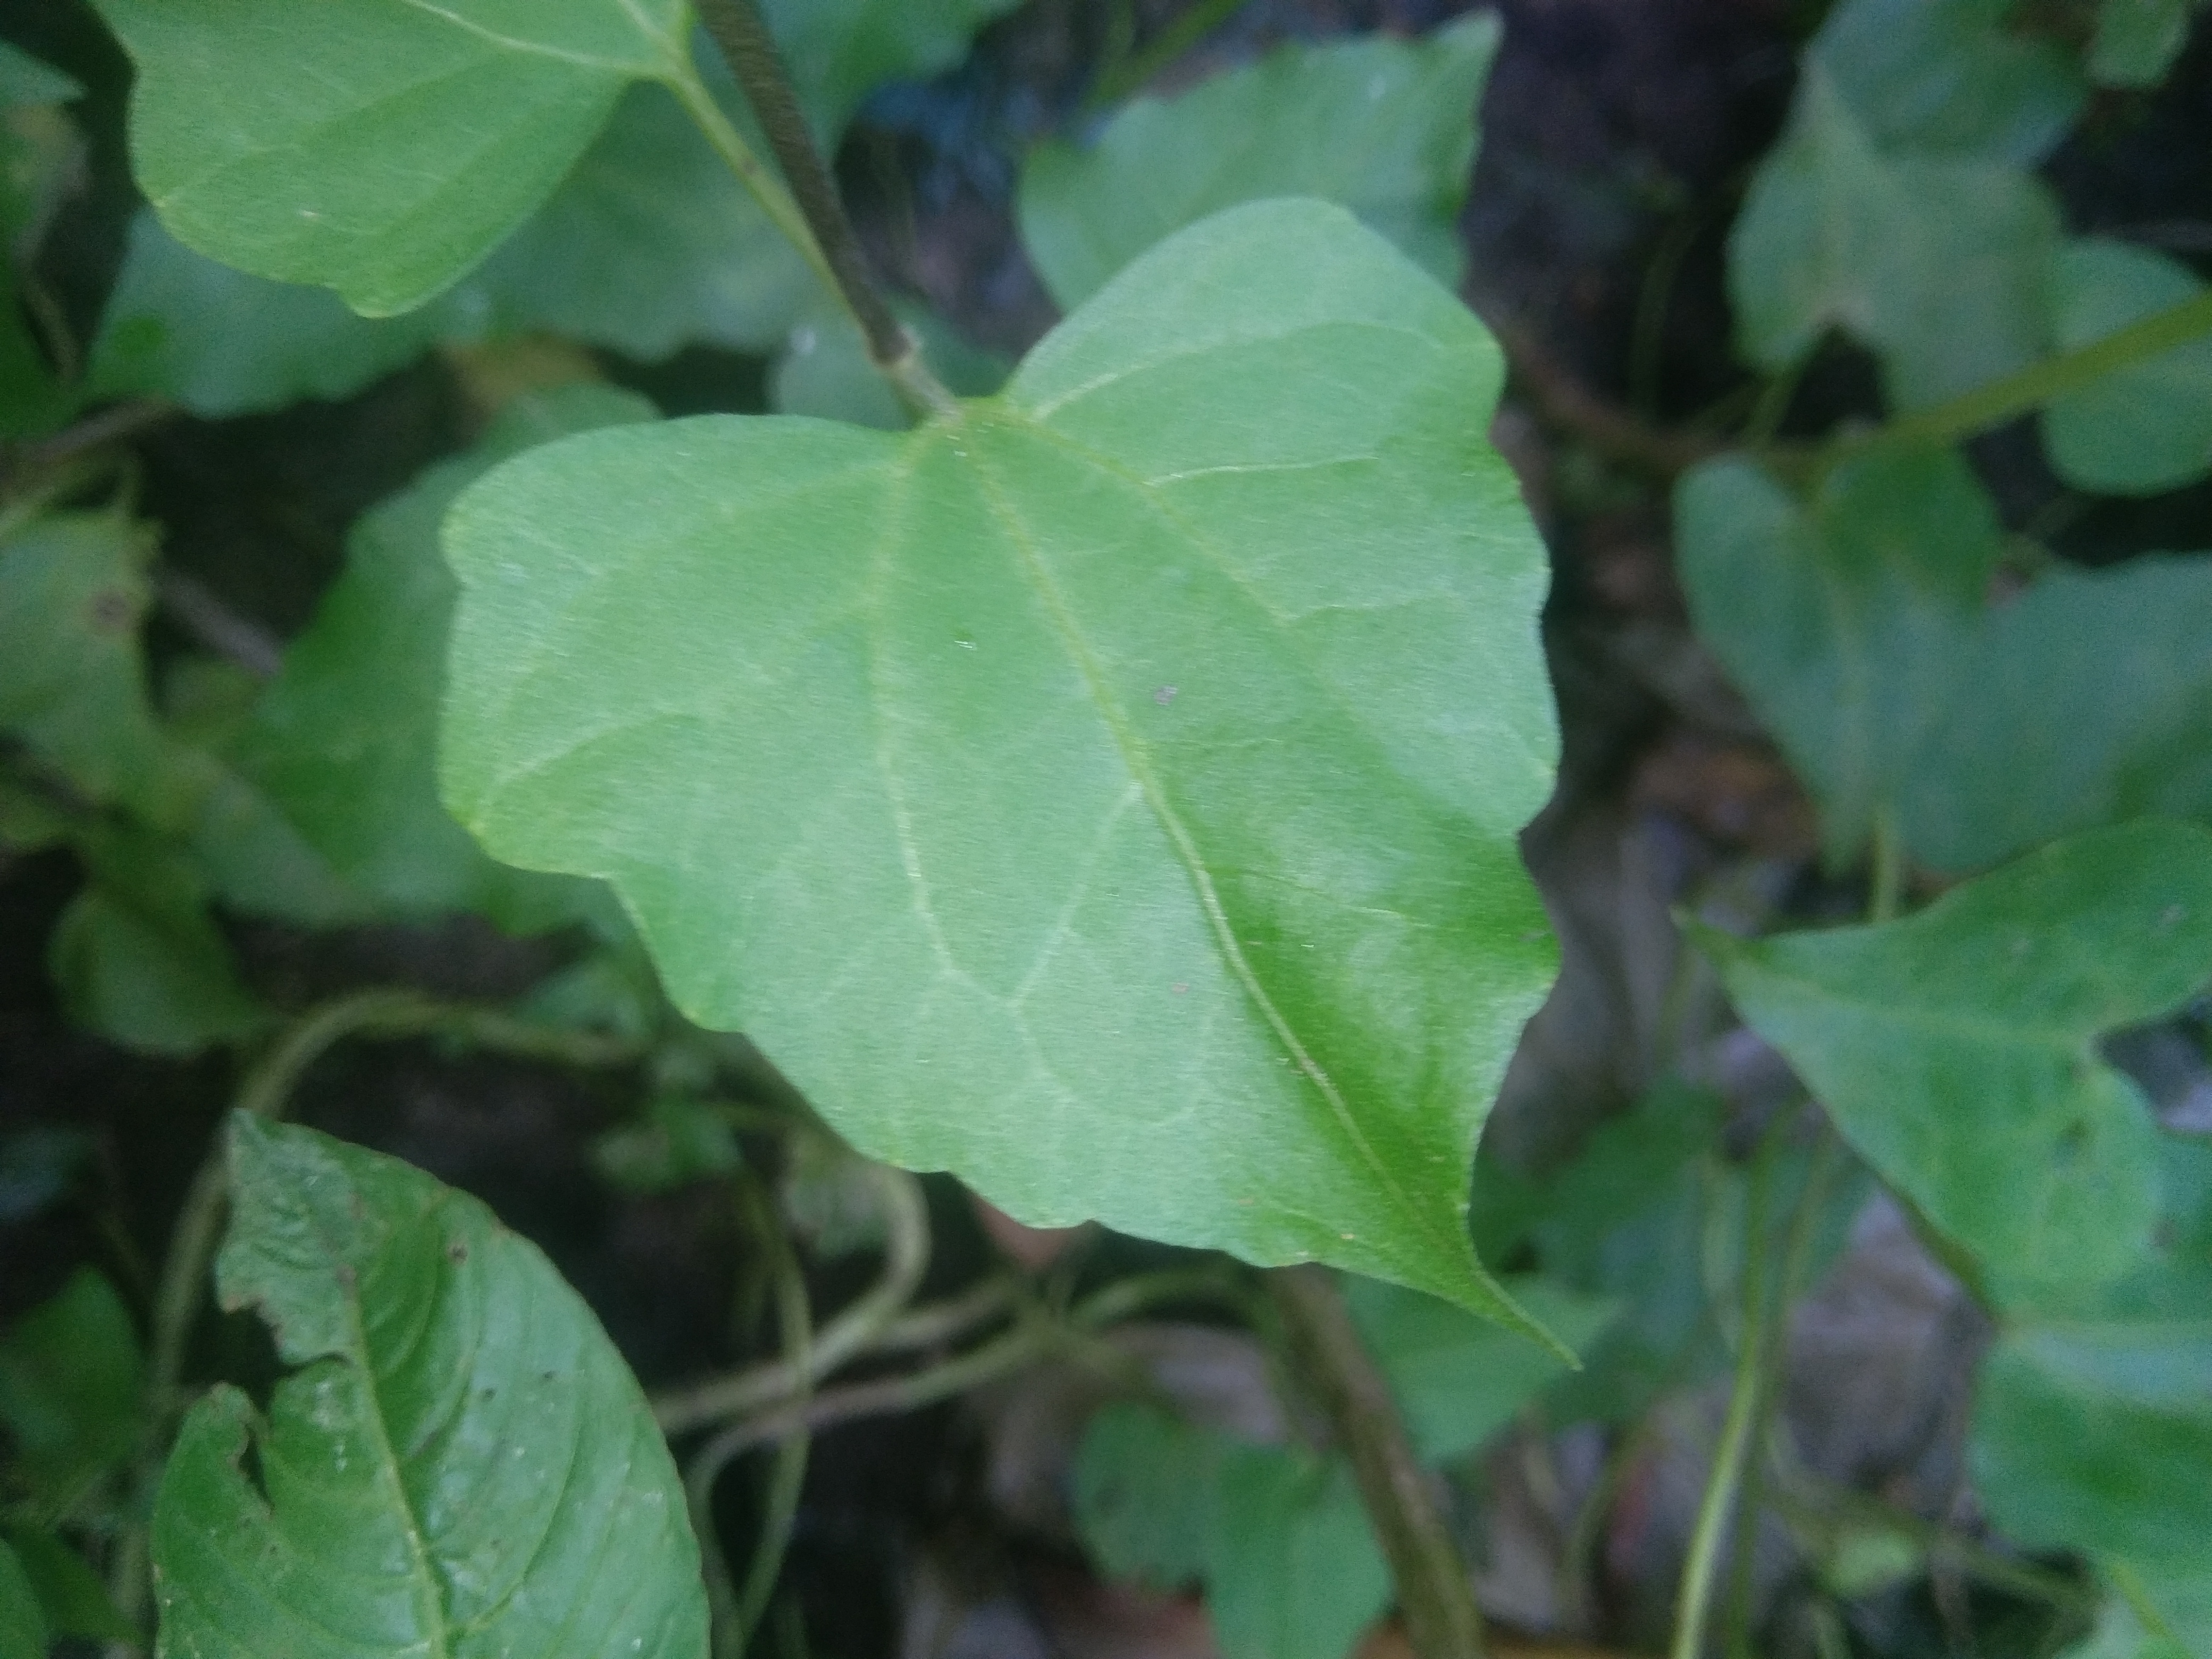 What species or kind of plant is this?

bitter vine
